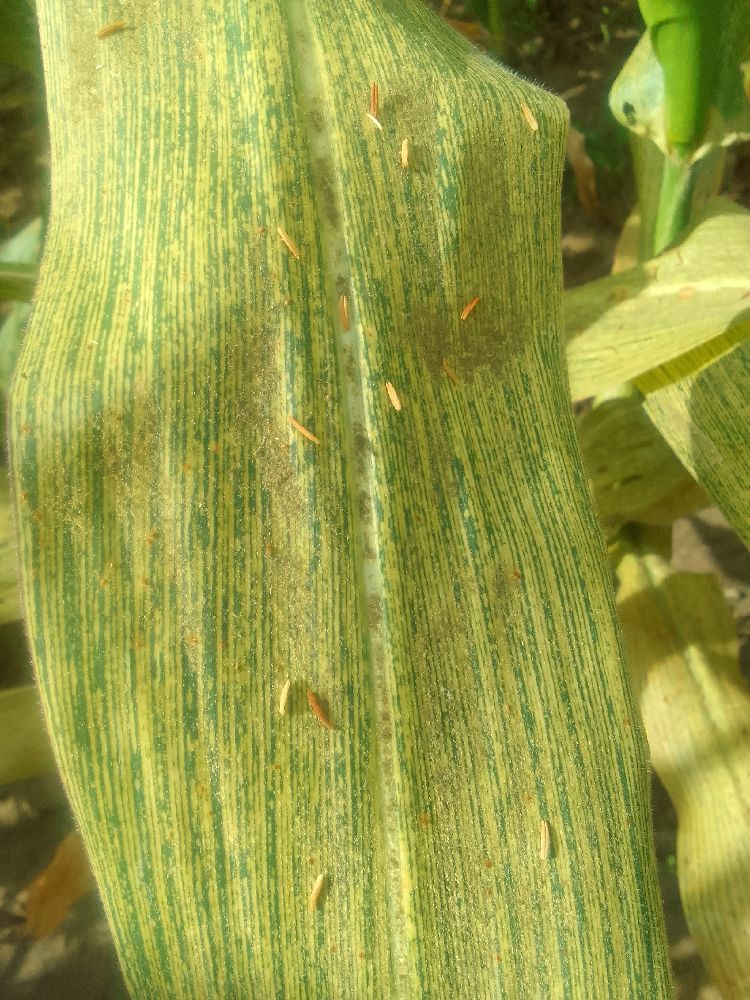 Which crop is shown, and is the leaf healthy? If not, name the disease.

maize, maize streak virus
